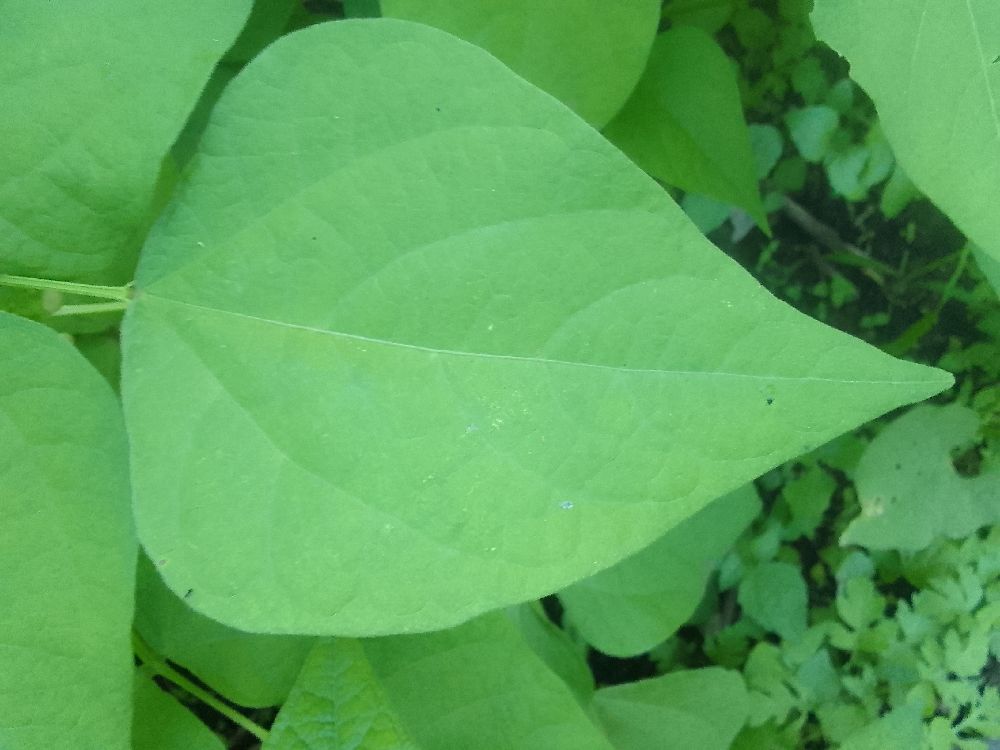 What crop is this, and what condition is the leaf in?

common bean, healthy
